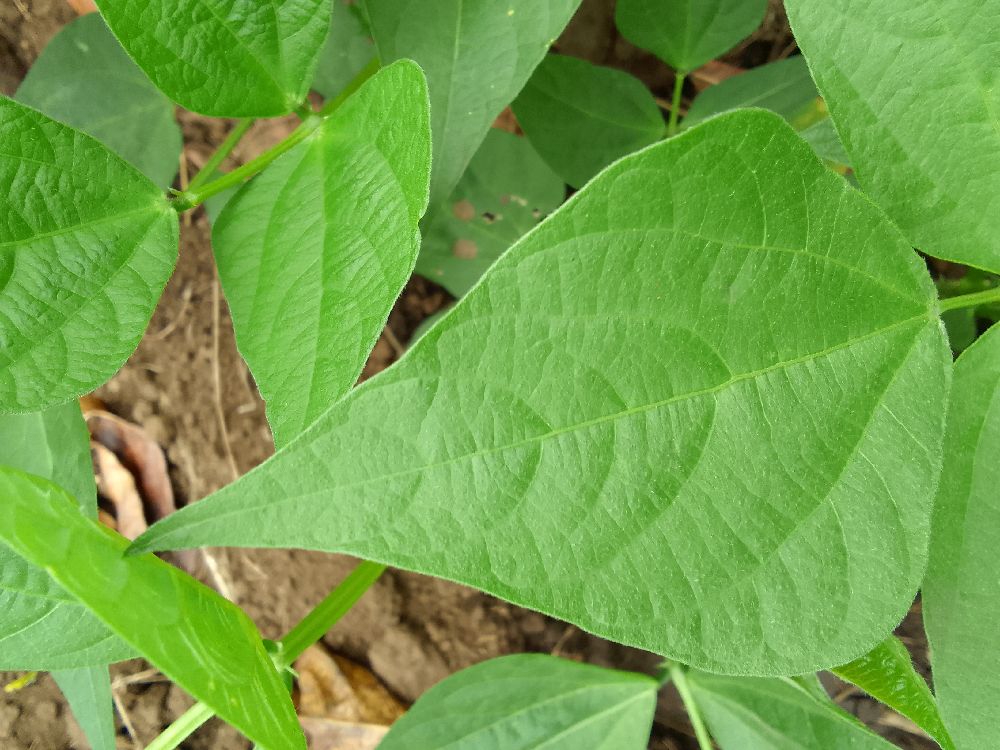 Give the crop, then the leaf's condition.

common bean, healthy
